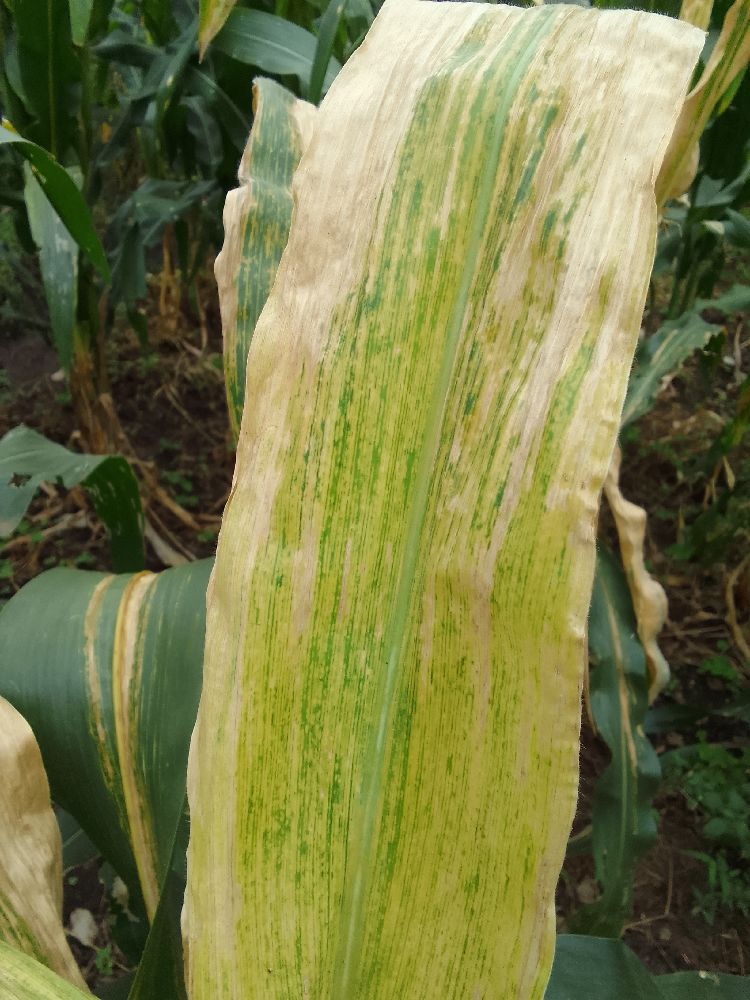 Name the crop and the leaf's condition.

maize, maize lethal necrosis
